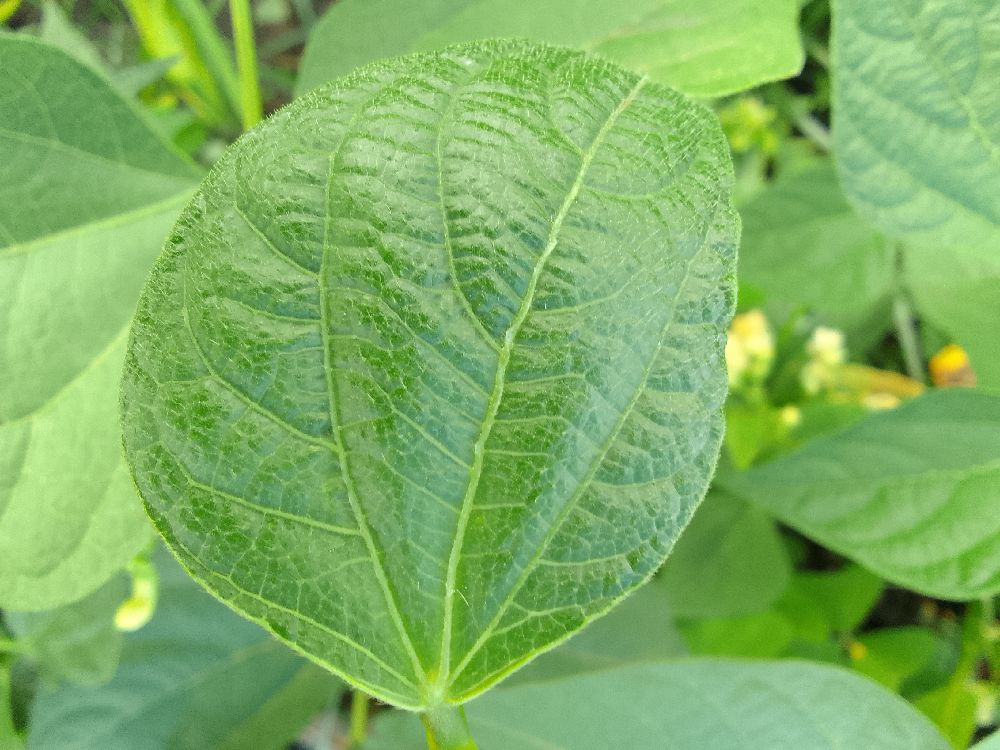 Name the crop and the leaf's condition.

common bean, healthy
